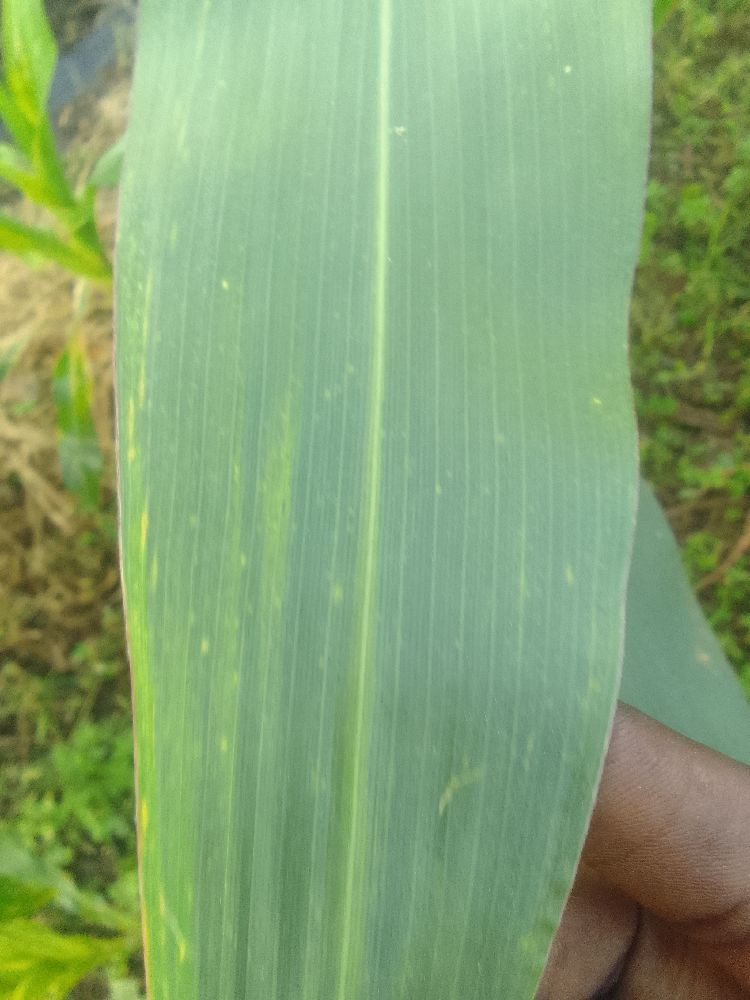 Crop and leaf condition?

maize, healthy
